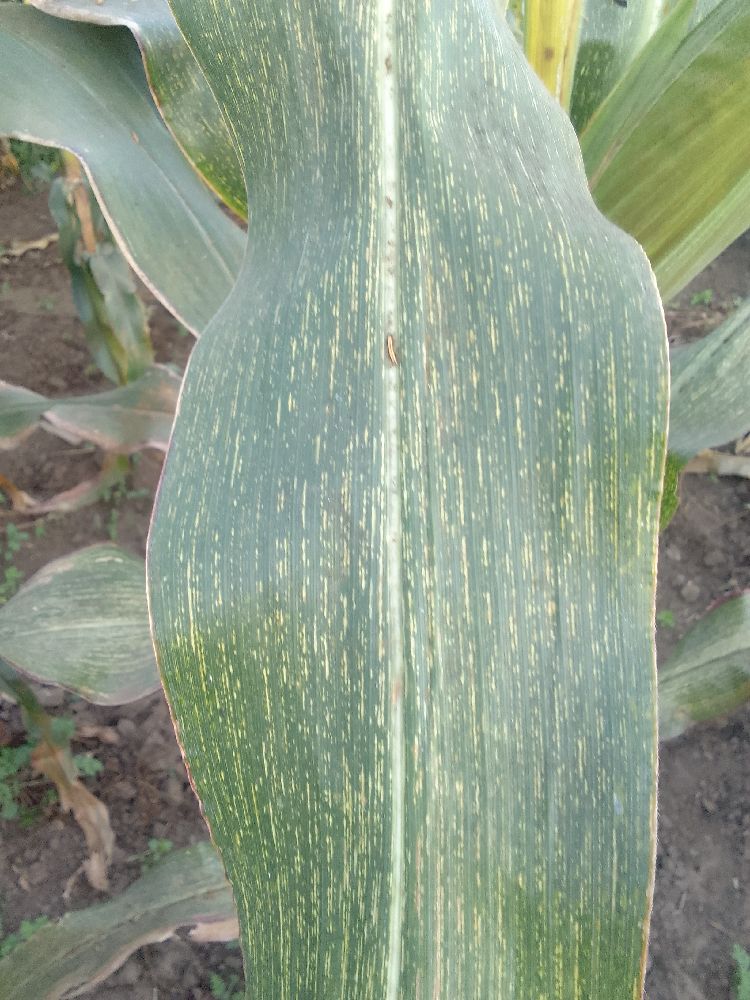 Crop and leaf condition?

maize, maize streak virus
